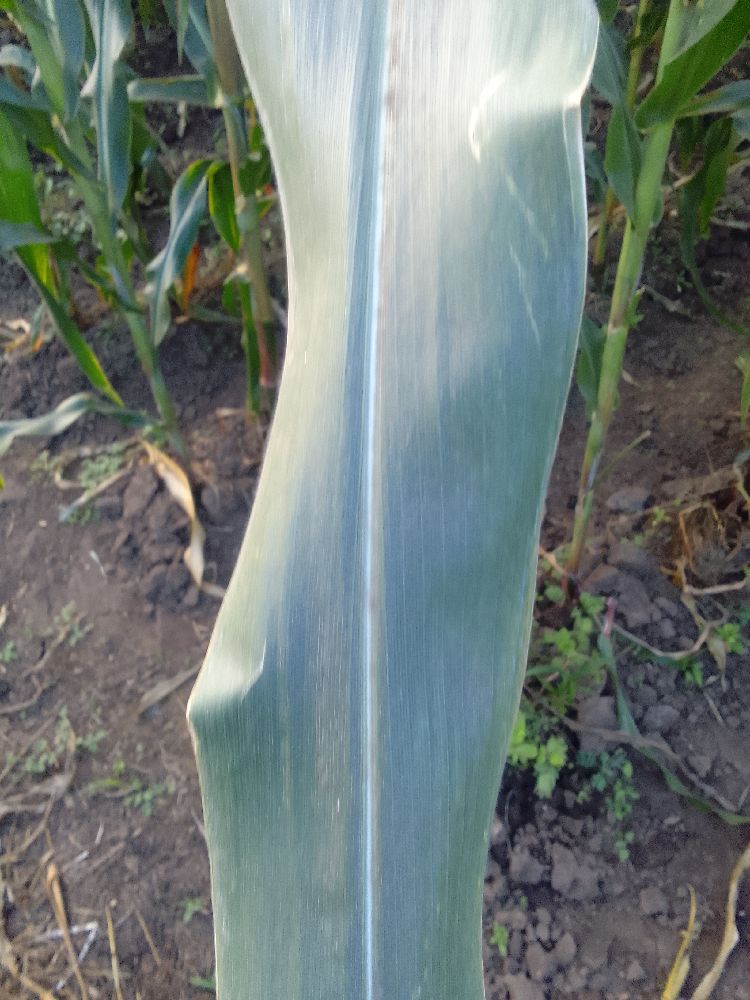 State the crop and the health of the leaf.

maize, healthy
